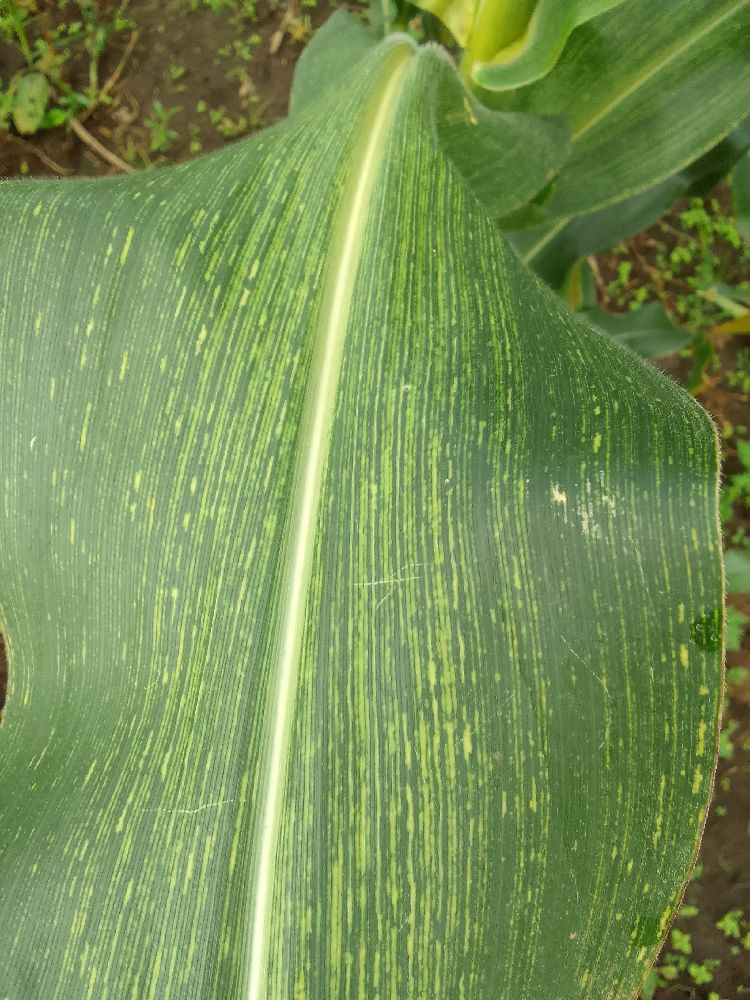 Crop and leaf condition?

maize, maize streak virus
